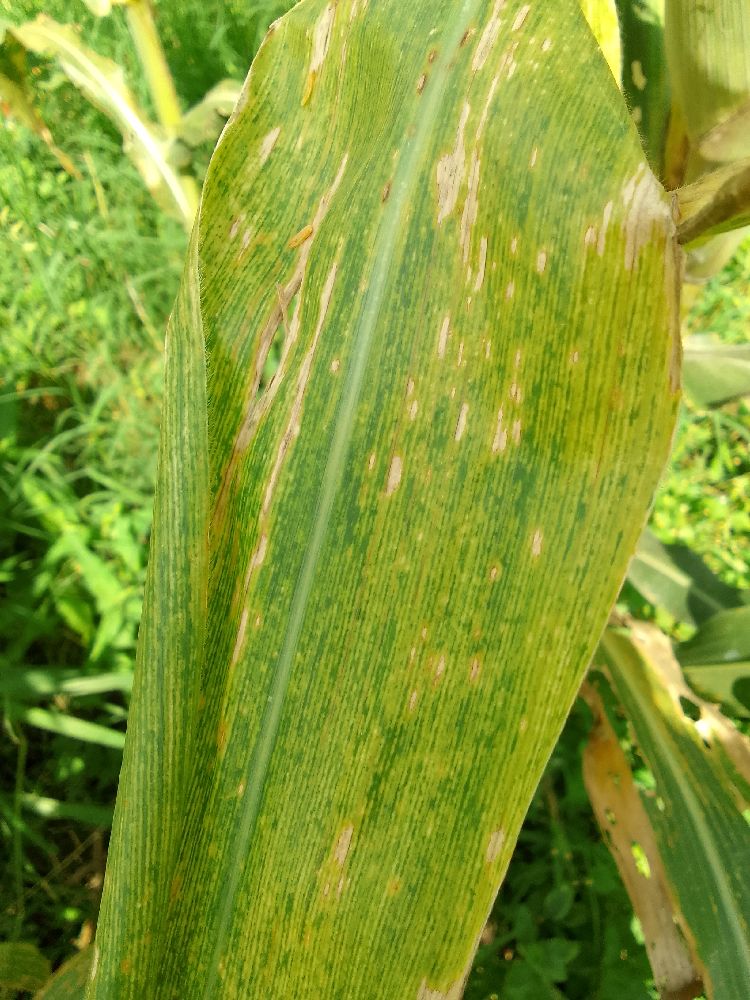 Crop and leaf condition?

maize, maize lethal necrosis
